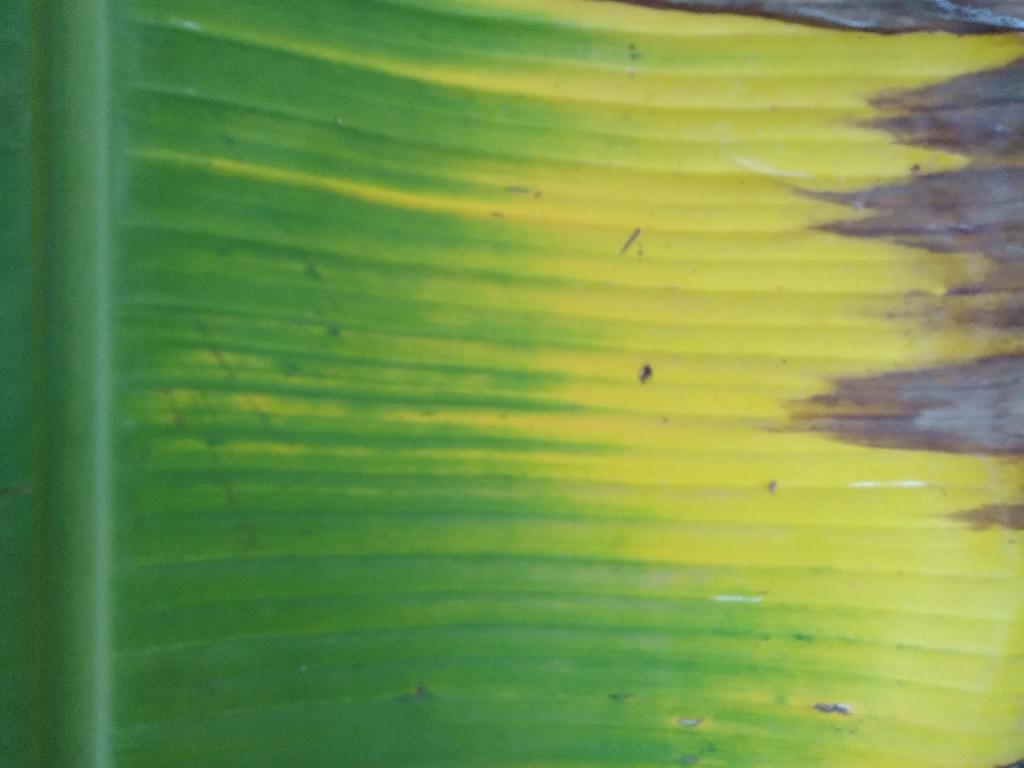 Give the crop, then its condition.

banana, fusarium wilt race 1
